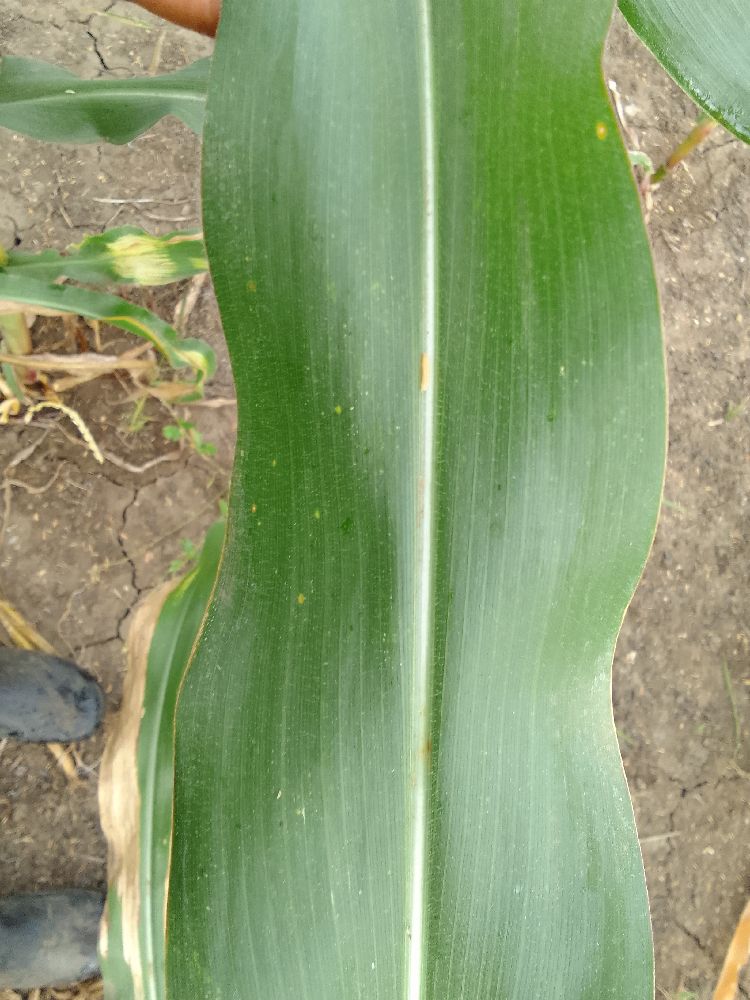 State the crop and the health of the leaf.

maize, healthy
